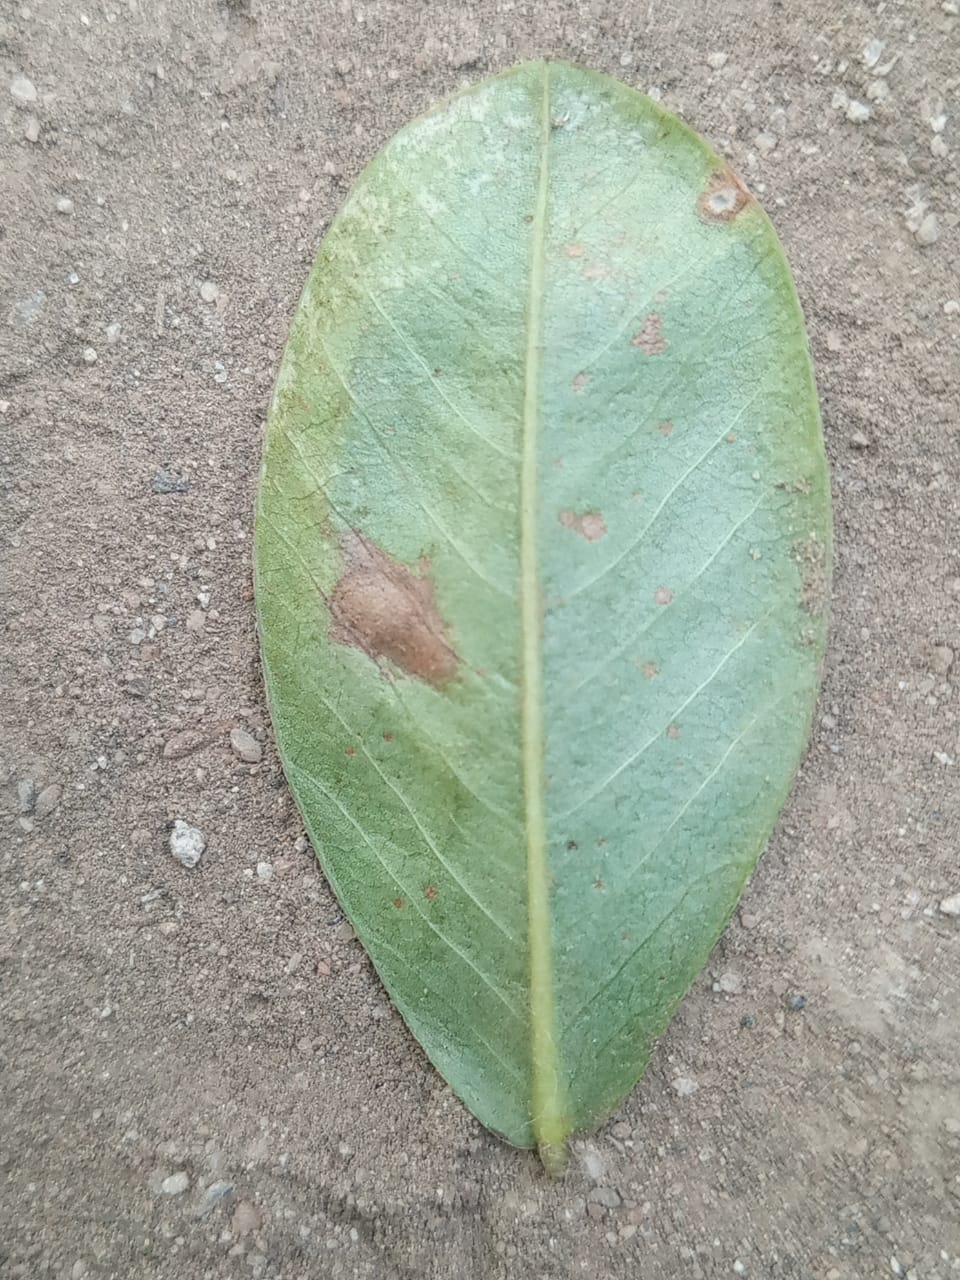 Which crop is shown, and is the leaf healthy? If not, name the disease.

peanut, phoma arachidicola
